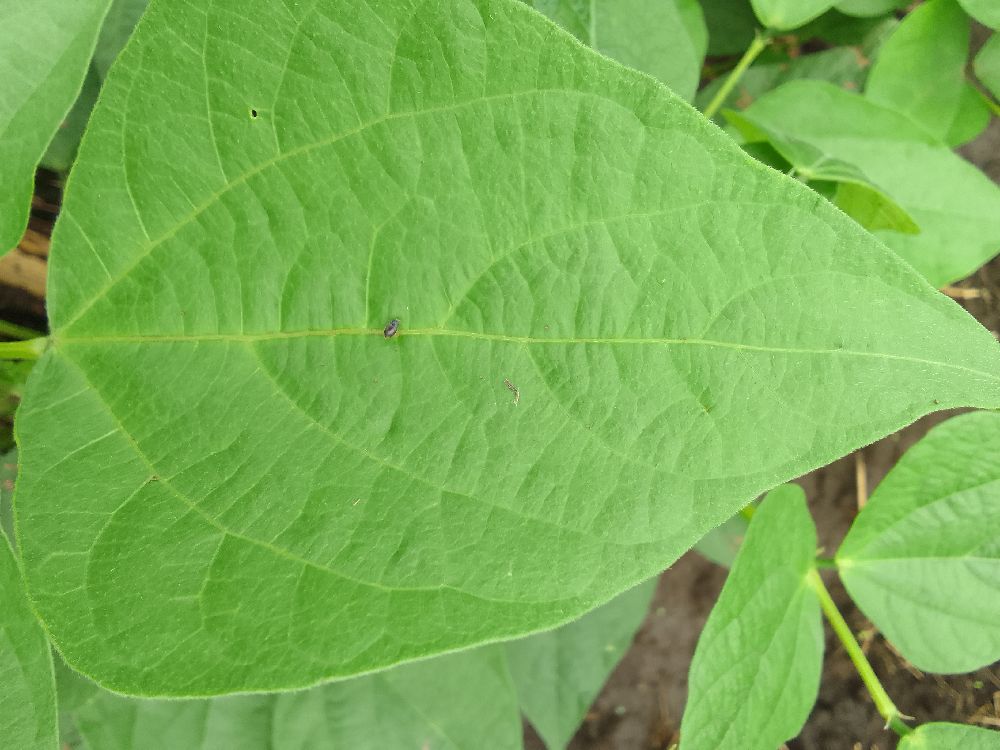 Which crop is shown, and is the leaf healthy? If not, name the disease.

common bean, healthy
